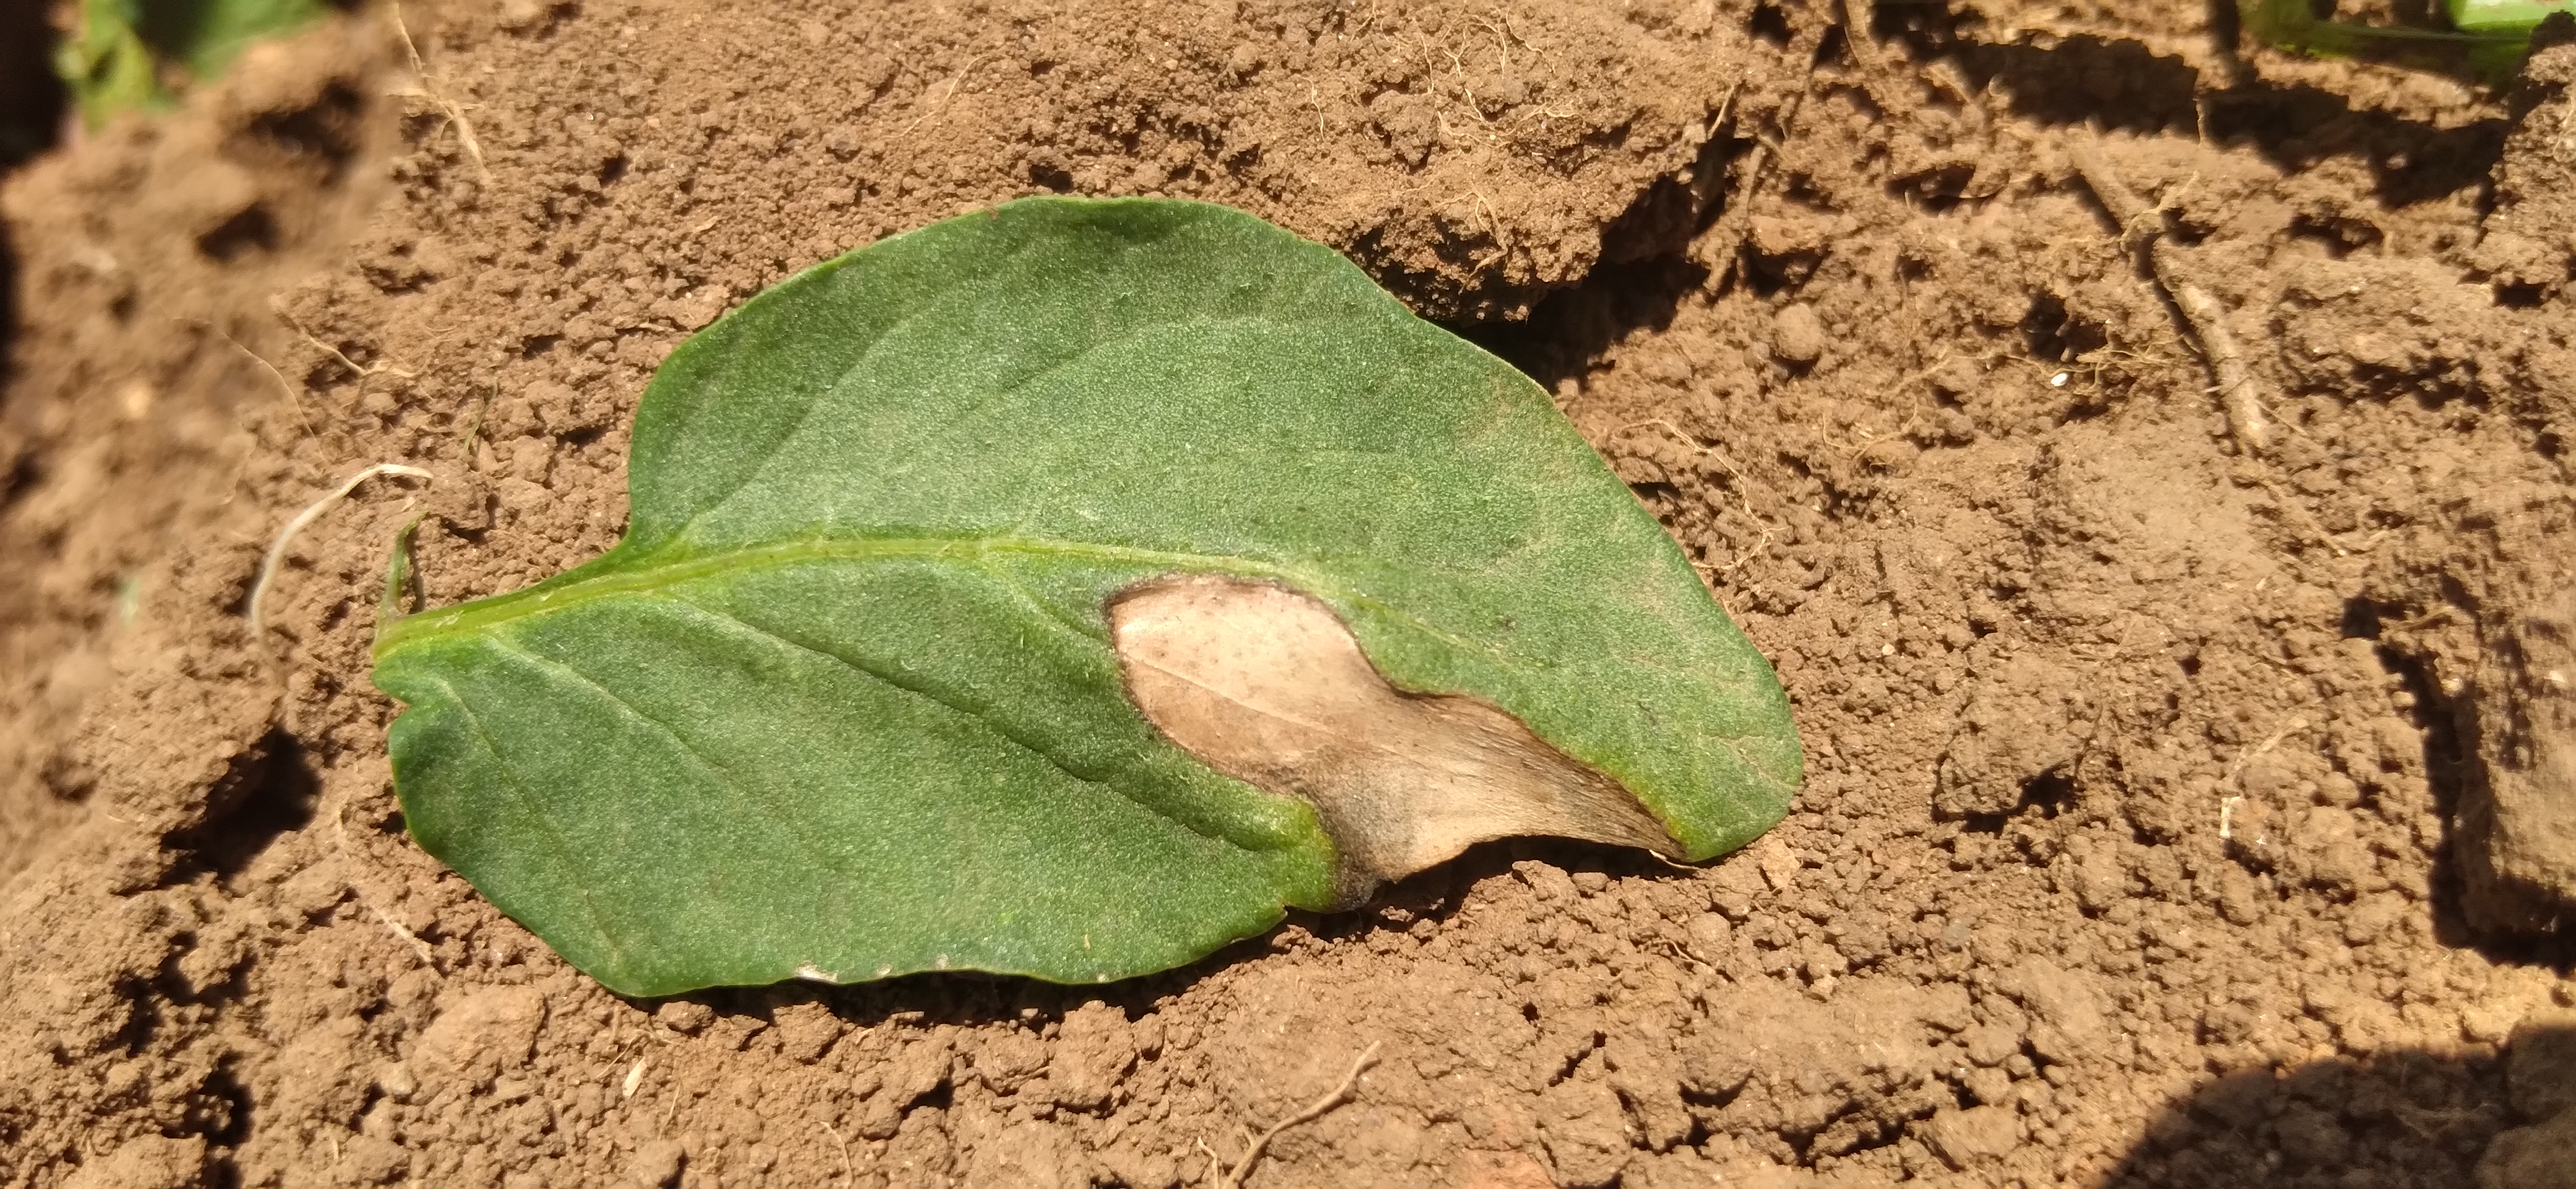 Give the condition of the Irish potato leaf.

early blight
